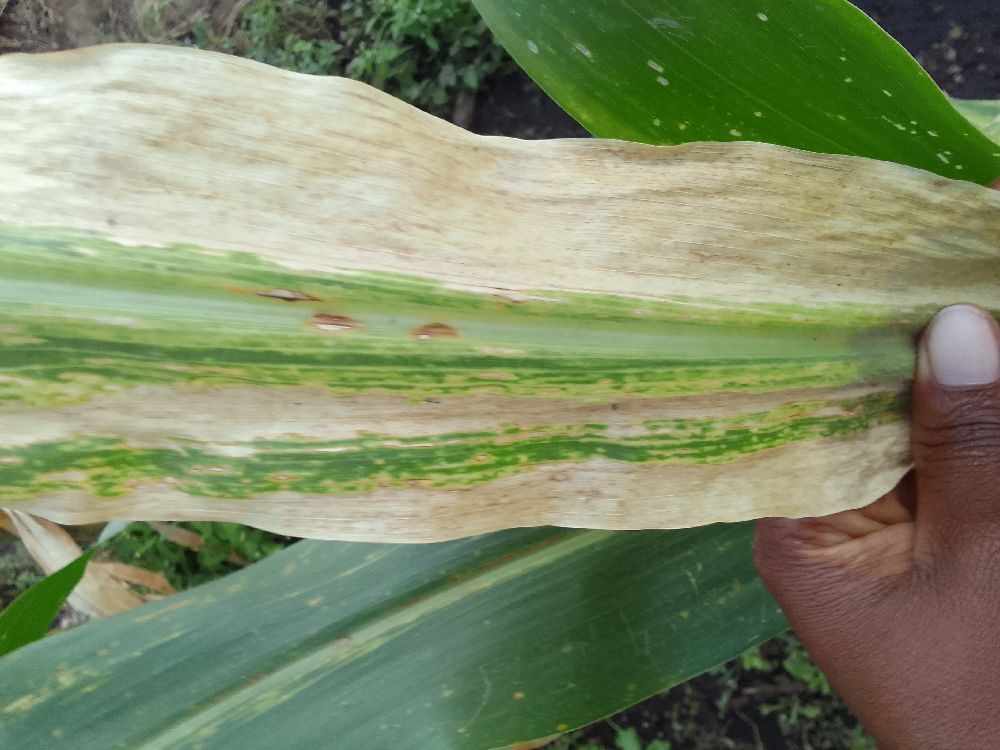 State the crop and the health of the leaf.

maize, maize lethal necrosis
